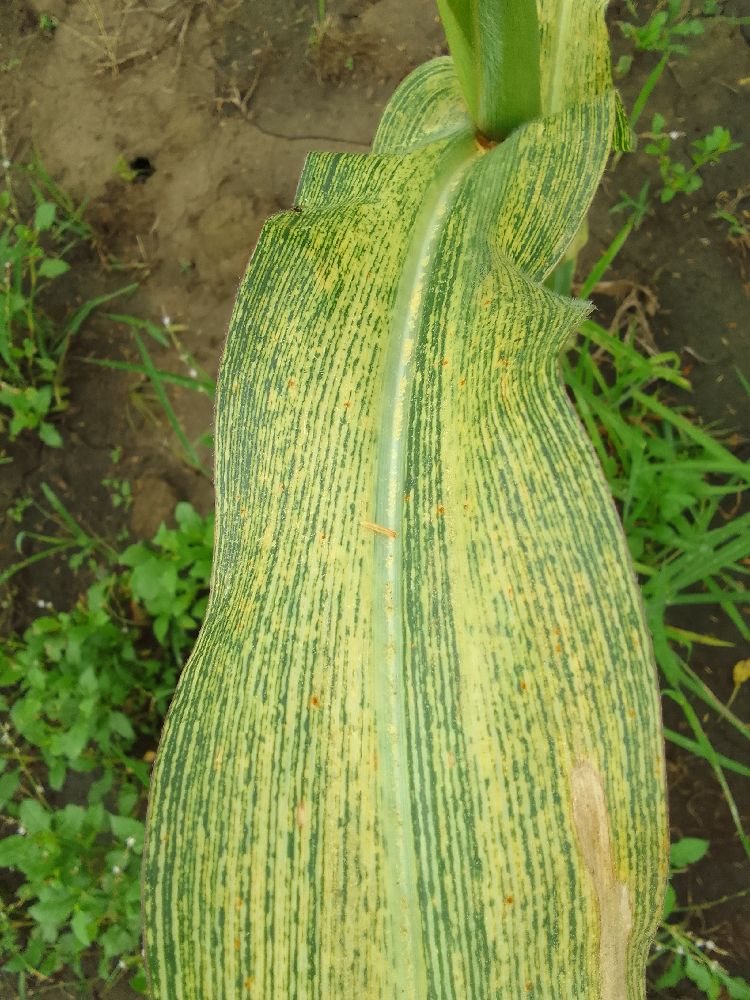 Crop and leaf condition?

maize, maize streak virus
